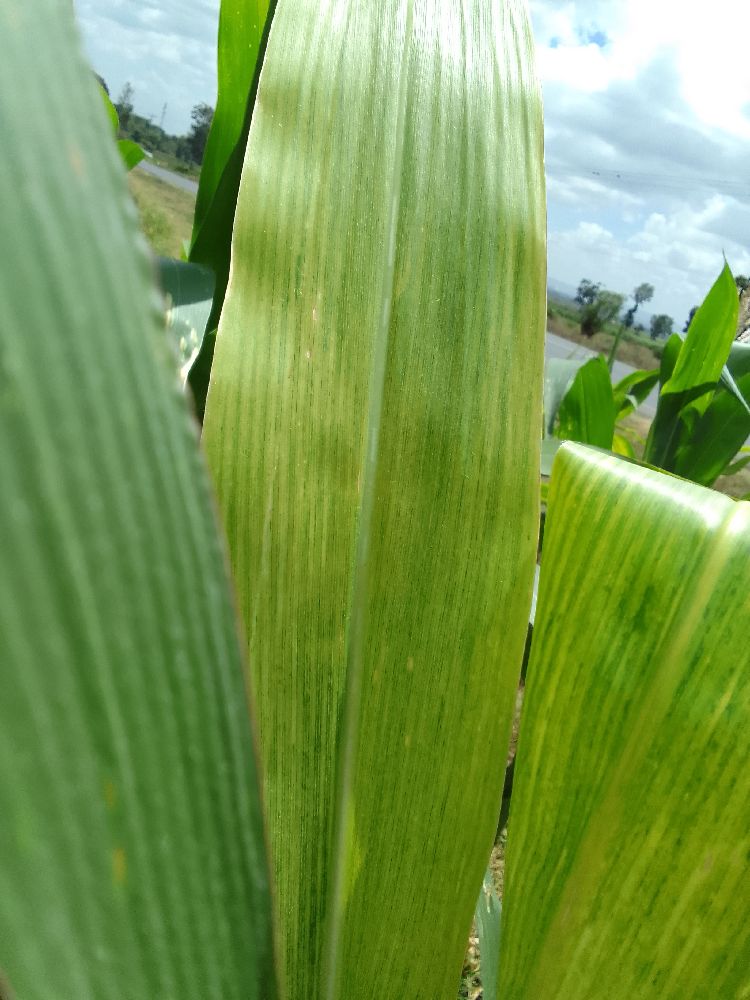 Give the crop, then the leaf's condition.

maize, maize lethal necrosis
